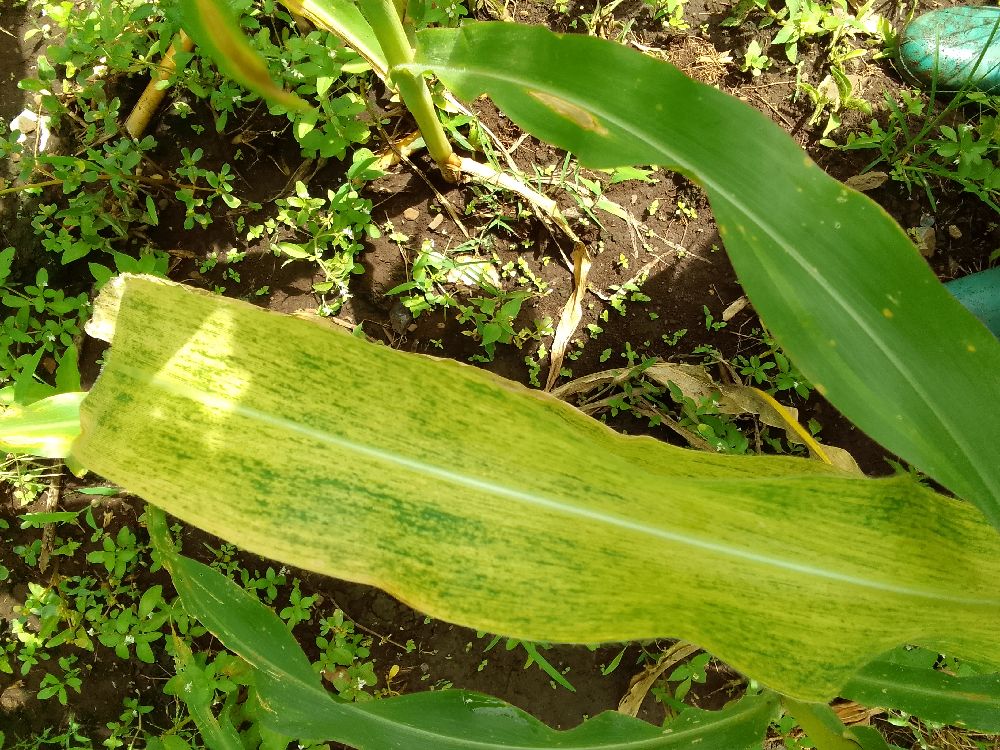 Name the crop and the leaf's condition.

maize, maize lethal necrosis
